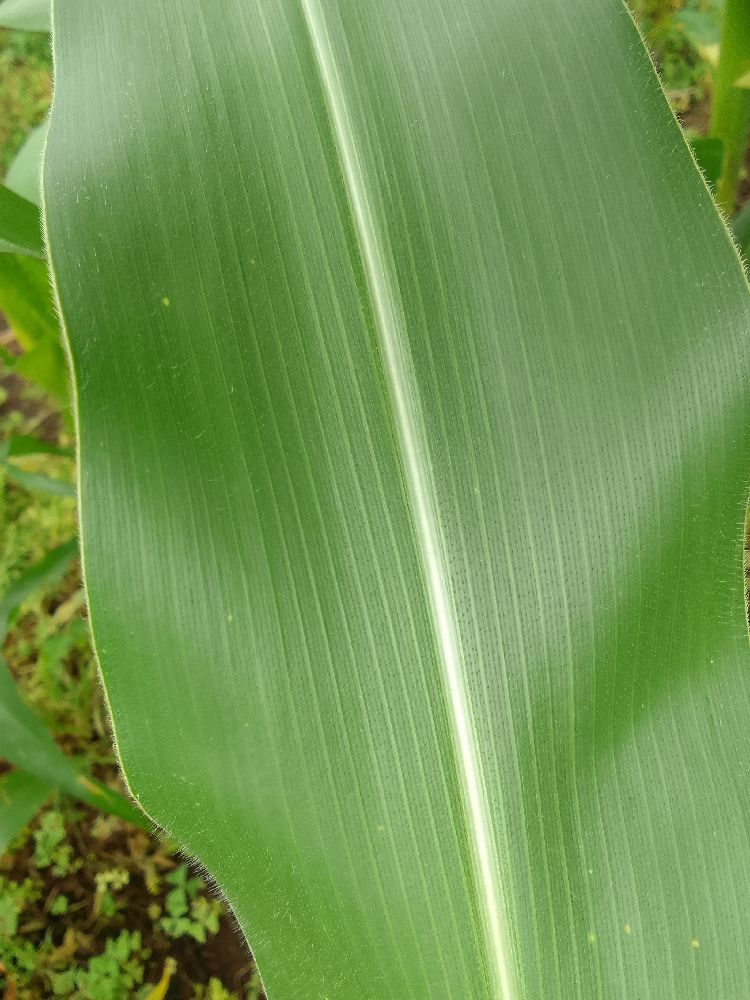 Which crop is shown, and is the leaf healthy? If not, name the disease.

maize, healthy
